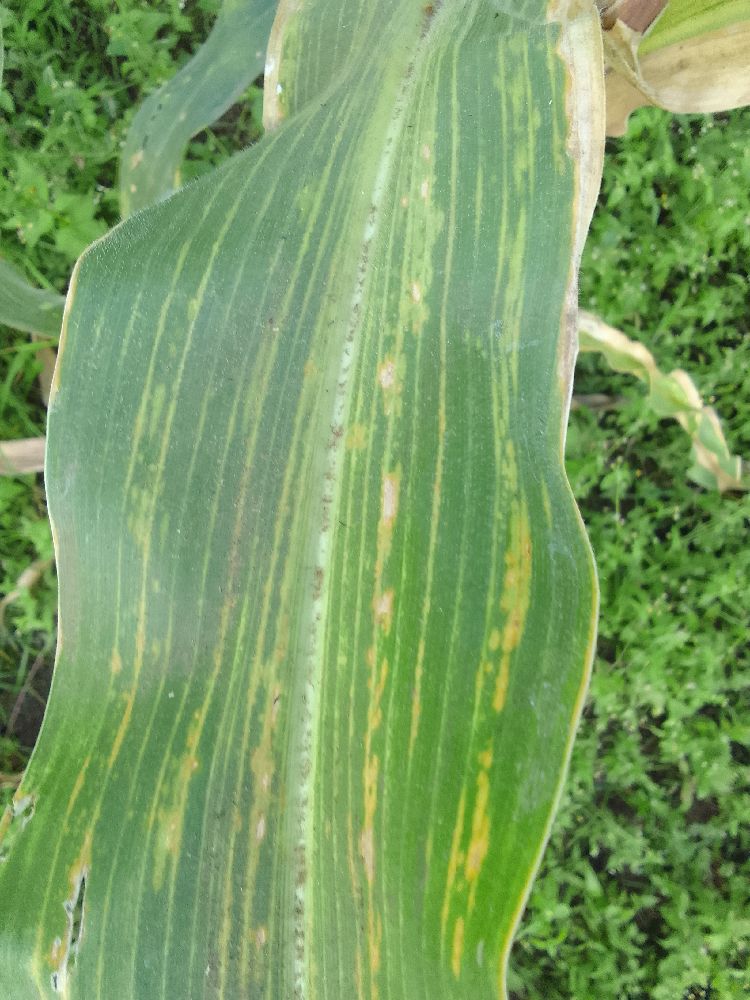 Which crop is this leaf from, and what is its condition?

maize, maize lethal necrosis
